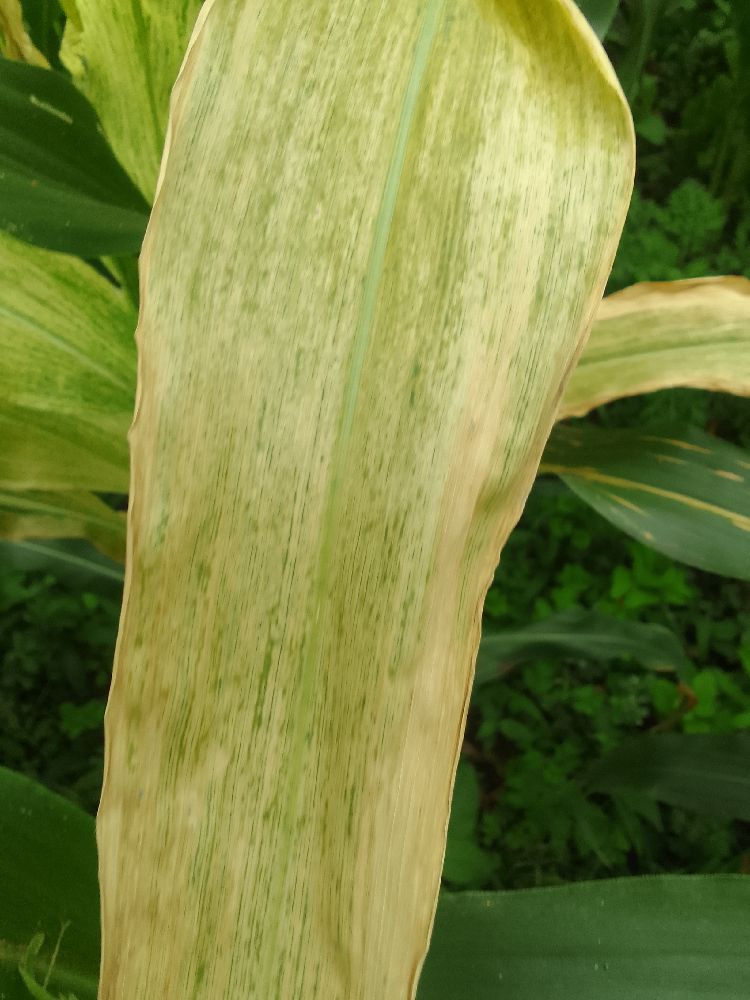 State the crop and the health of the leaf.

maize, maize lethal necrosis
